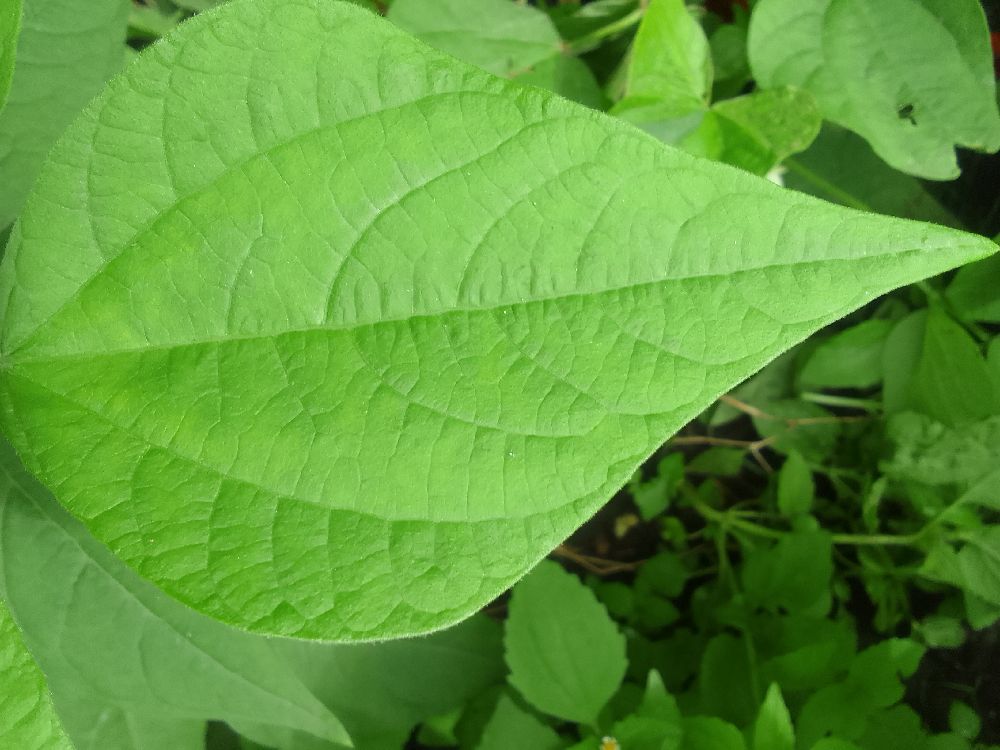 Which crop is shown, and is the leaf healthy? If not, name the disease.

common bean, healthy
